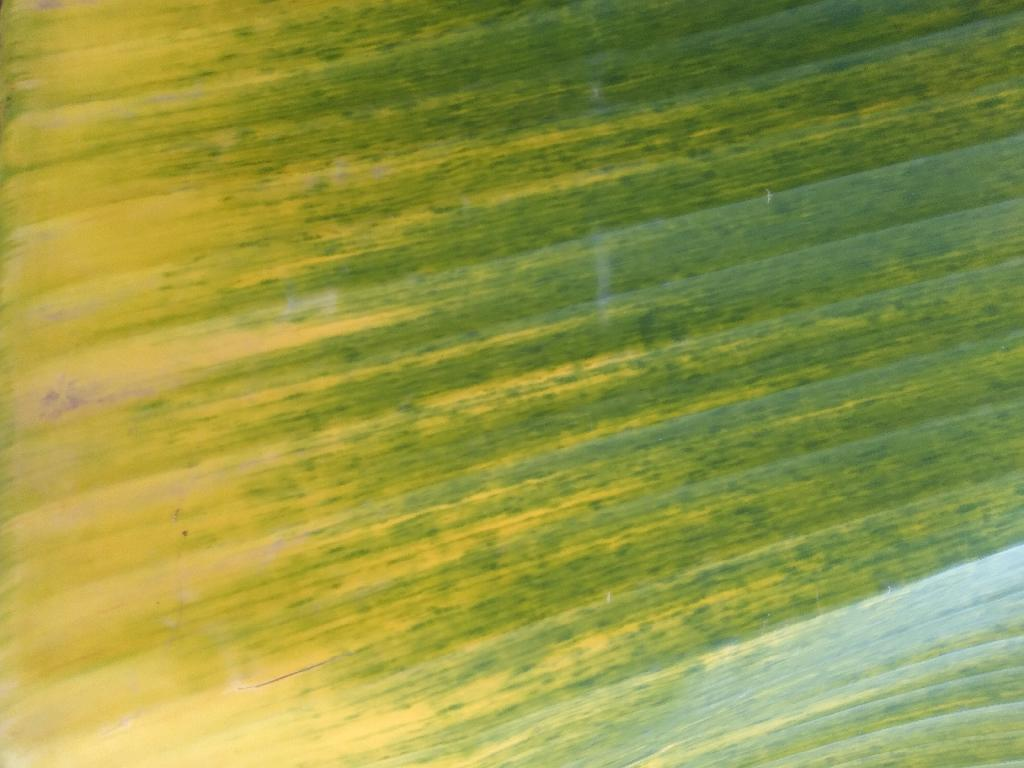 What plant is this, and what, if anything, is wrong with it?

banana, fusarium wilt race 1
